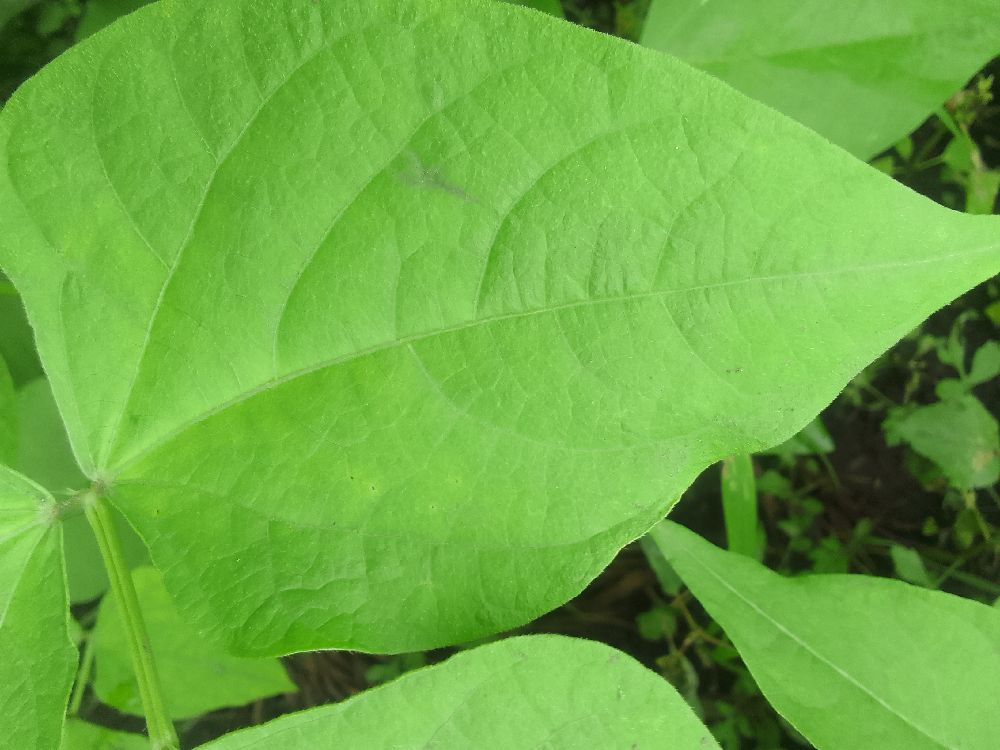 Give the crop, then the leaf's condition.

common bean, healthy
